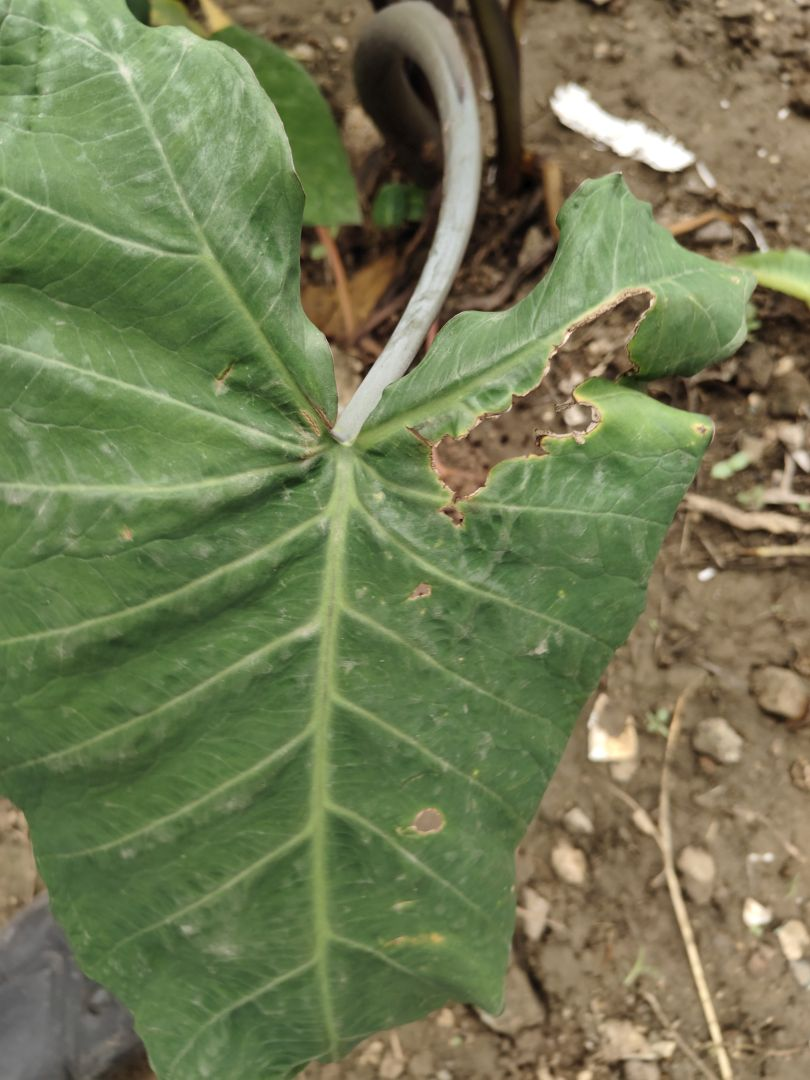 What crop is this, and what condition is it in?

taro, leaf blight
